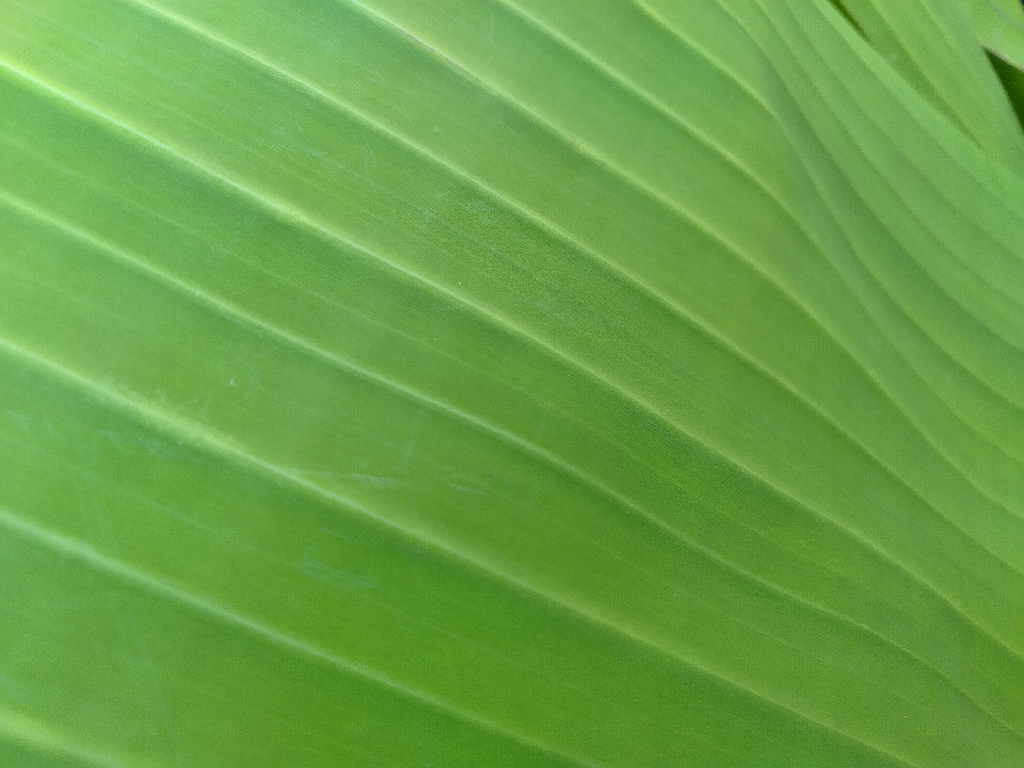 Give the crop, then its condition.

banana, healthy
